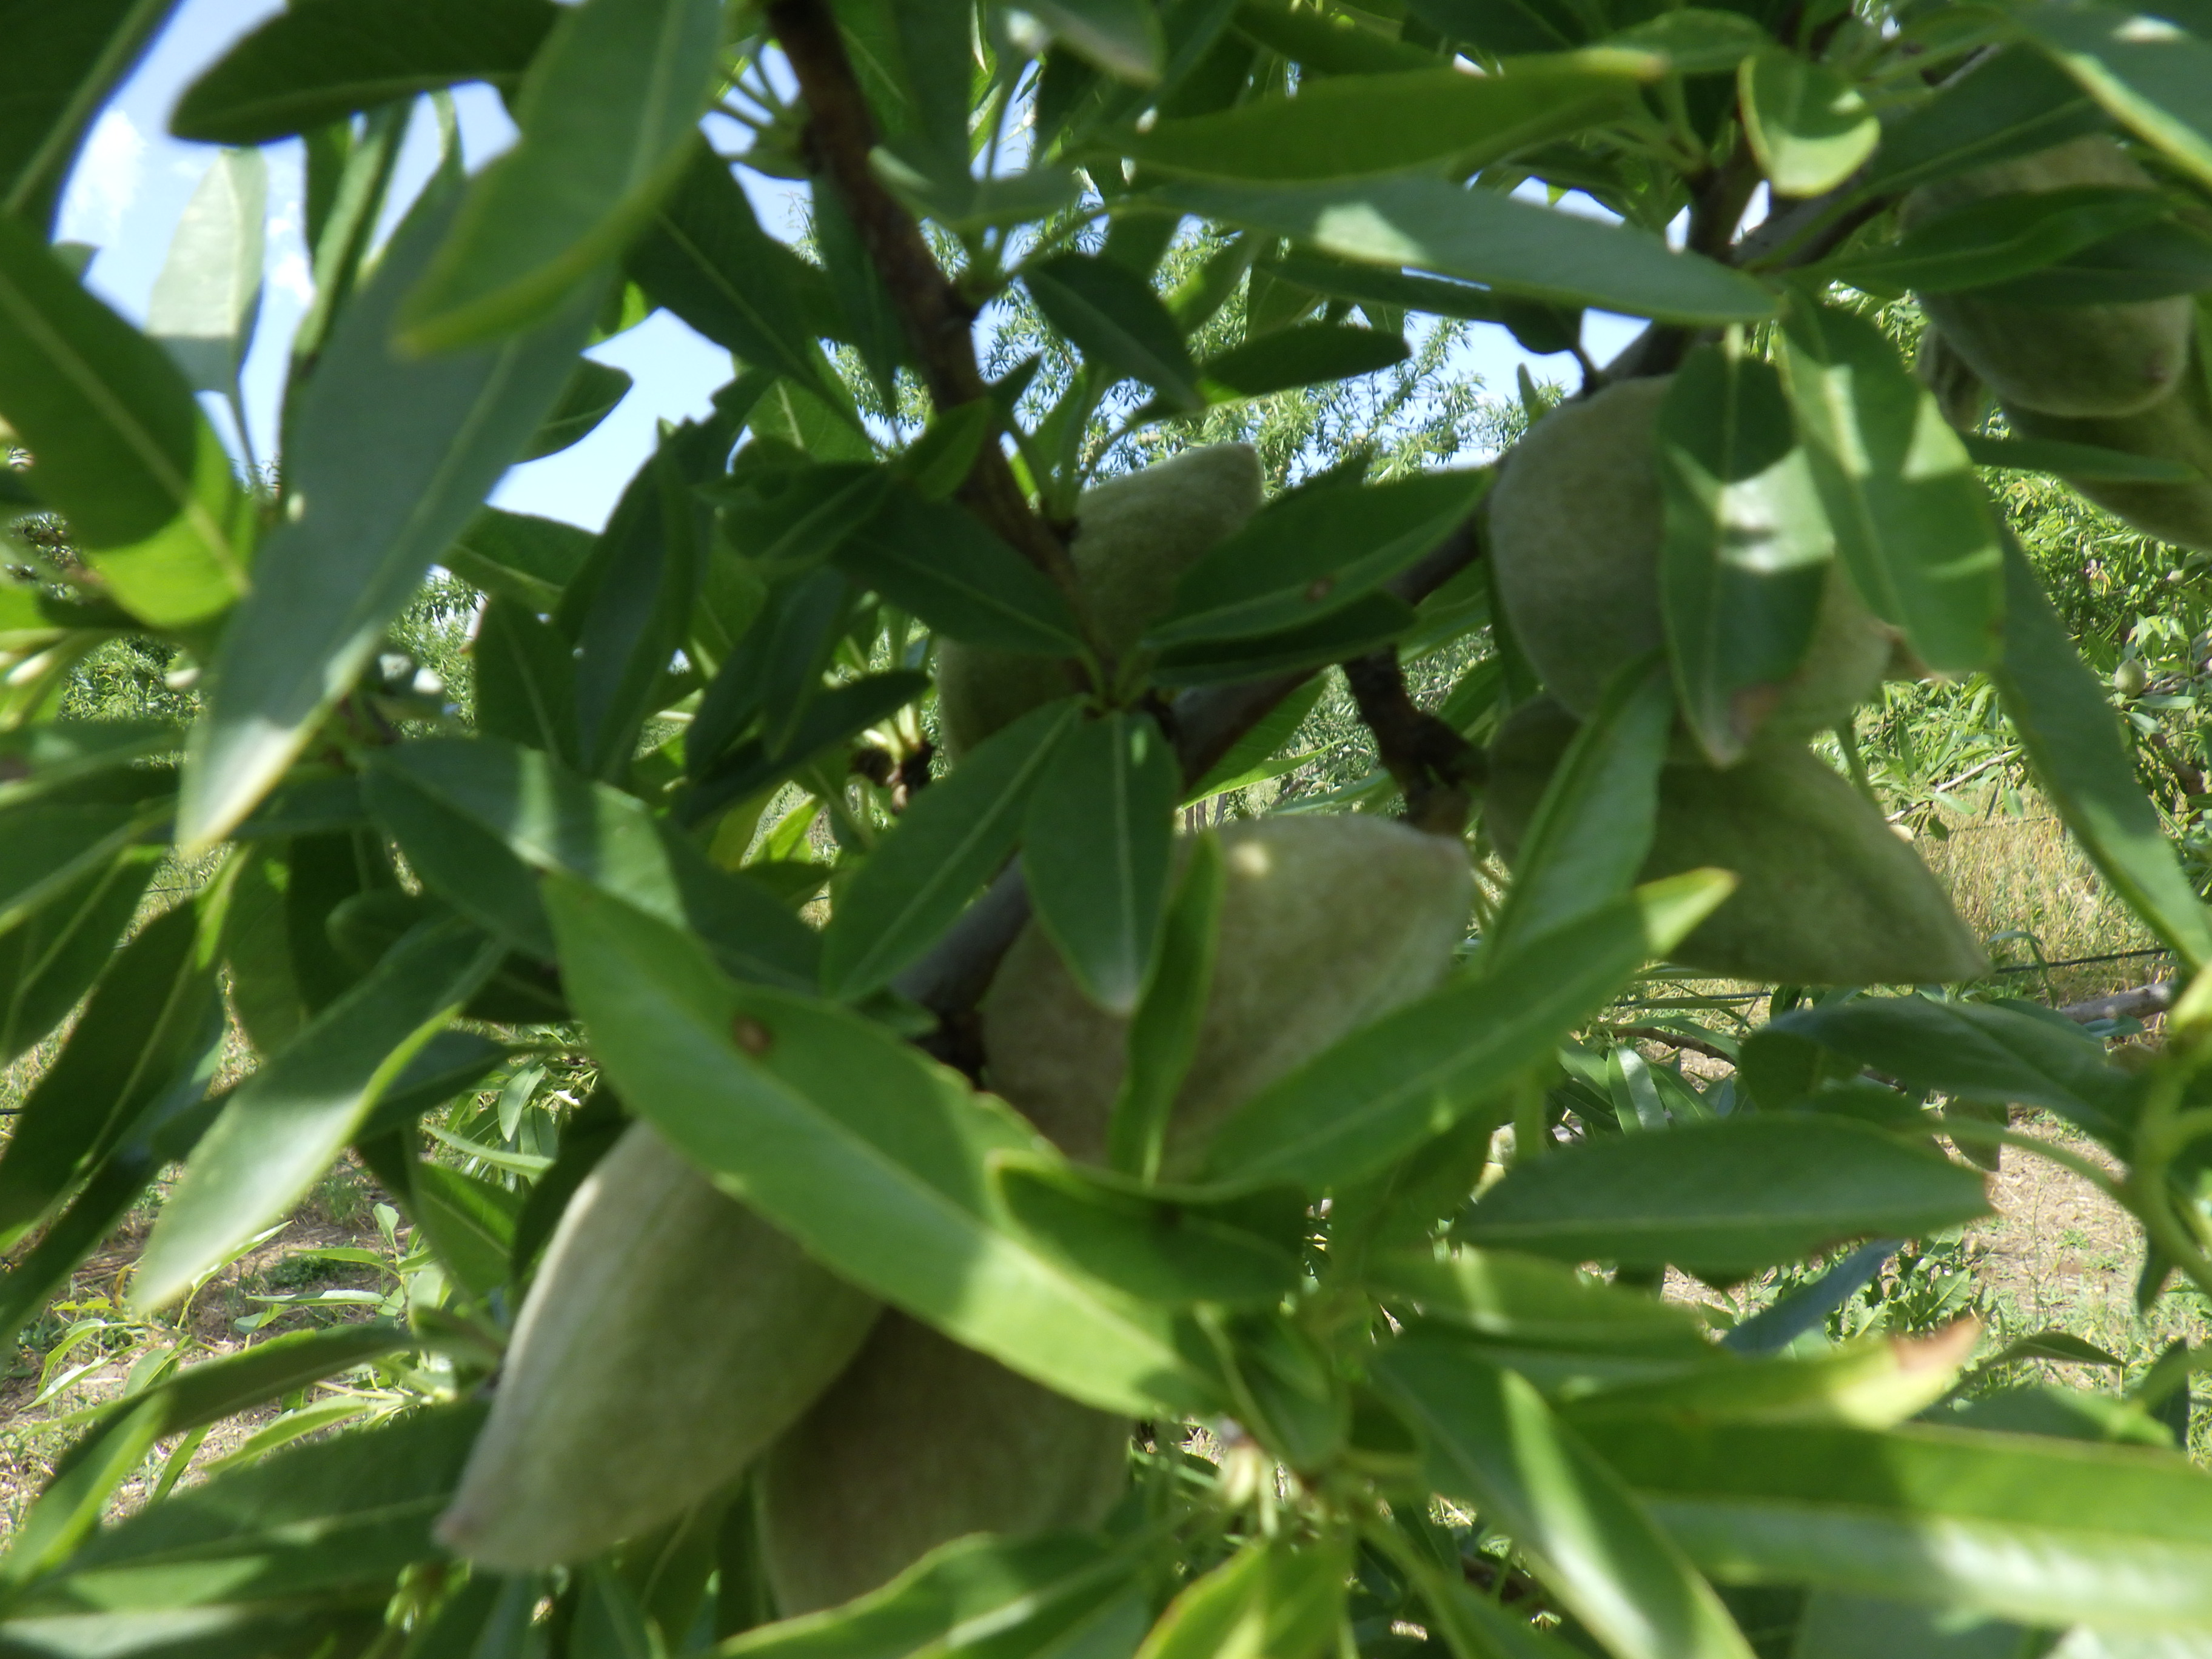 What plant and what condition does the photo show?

almond, shot hole disease
